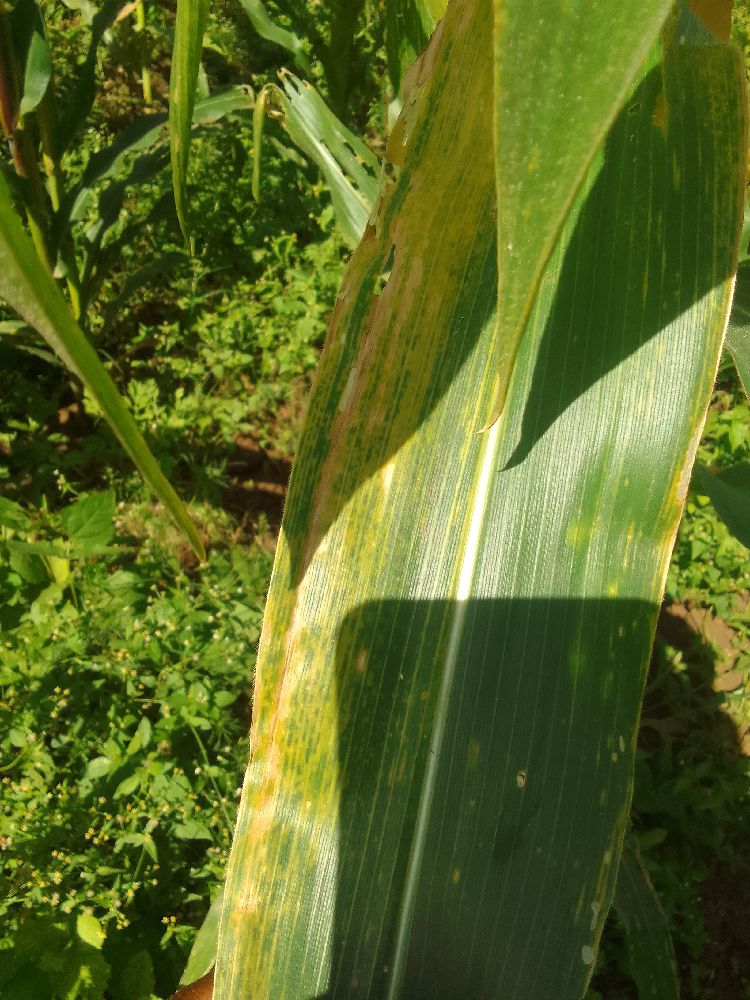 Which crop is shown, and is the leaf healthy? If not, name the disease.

maize, maize lethal necrosis
